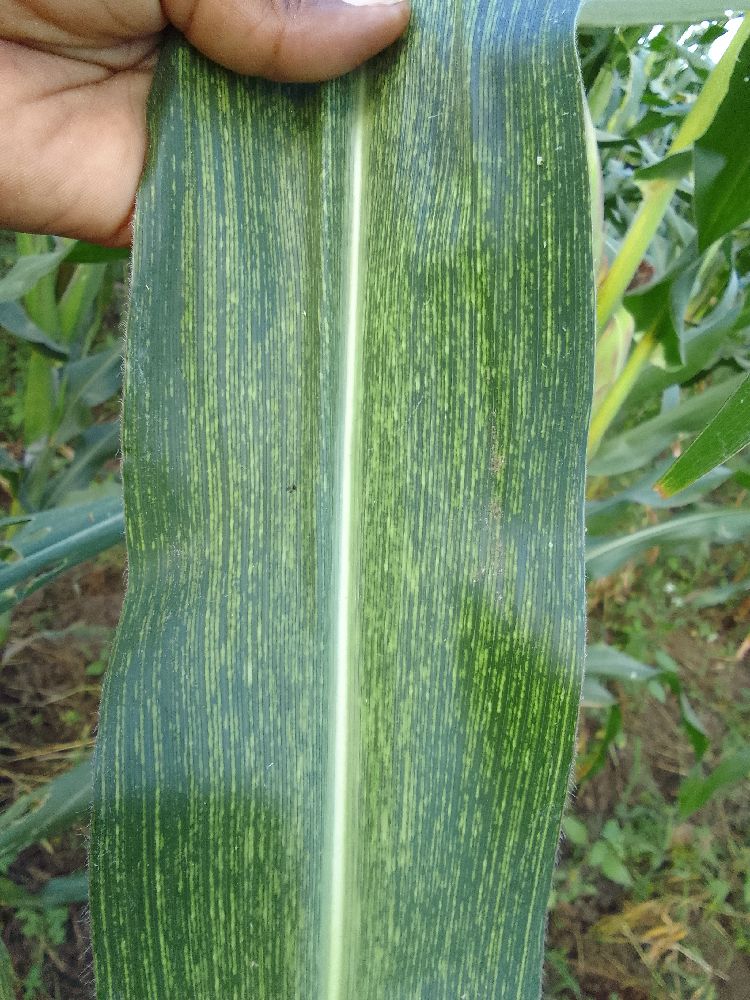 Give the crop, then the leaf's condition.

maize, maize streak virus
